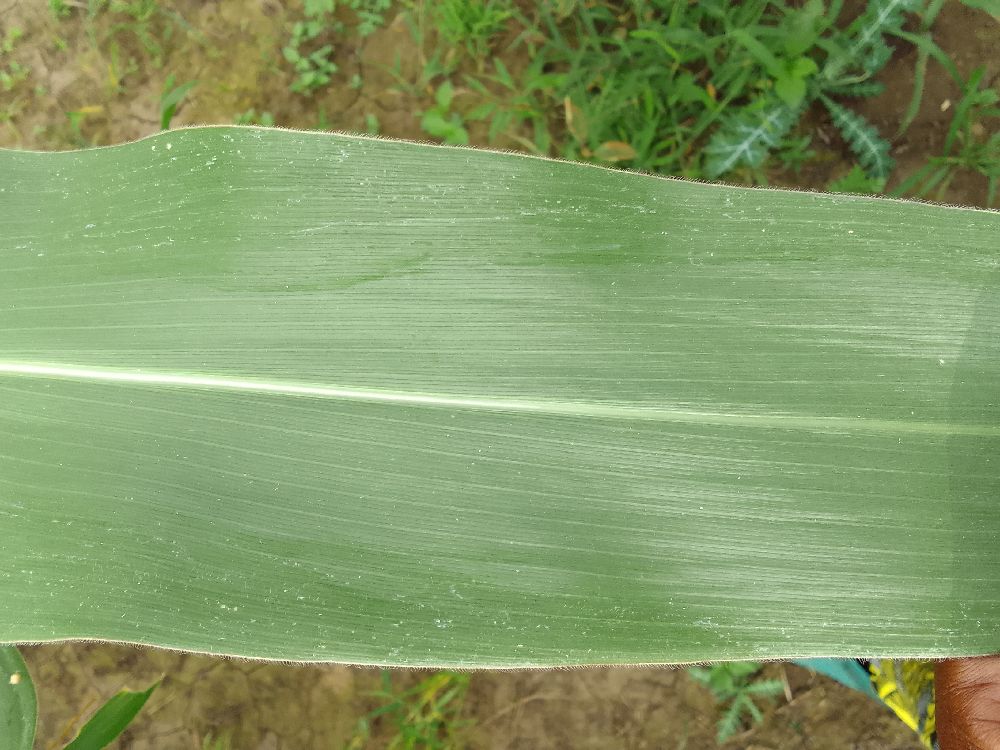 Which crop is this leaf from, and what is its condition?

maize, healthy
